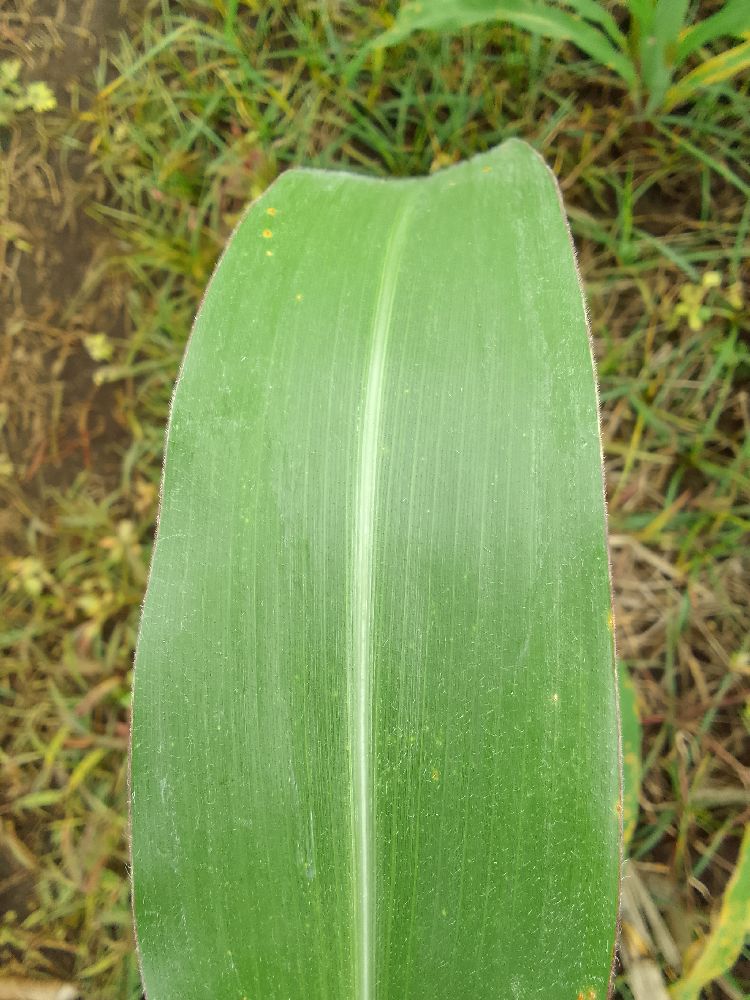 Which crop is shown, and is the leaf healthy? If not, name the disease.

maize, healthy
